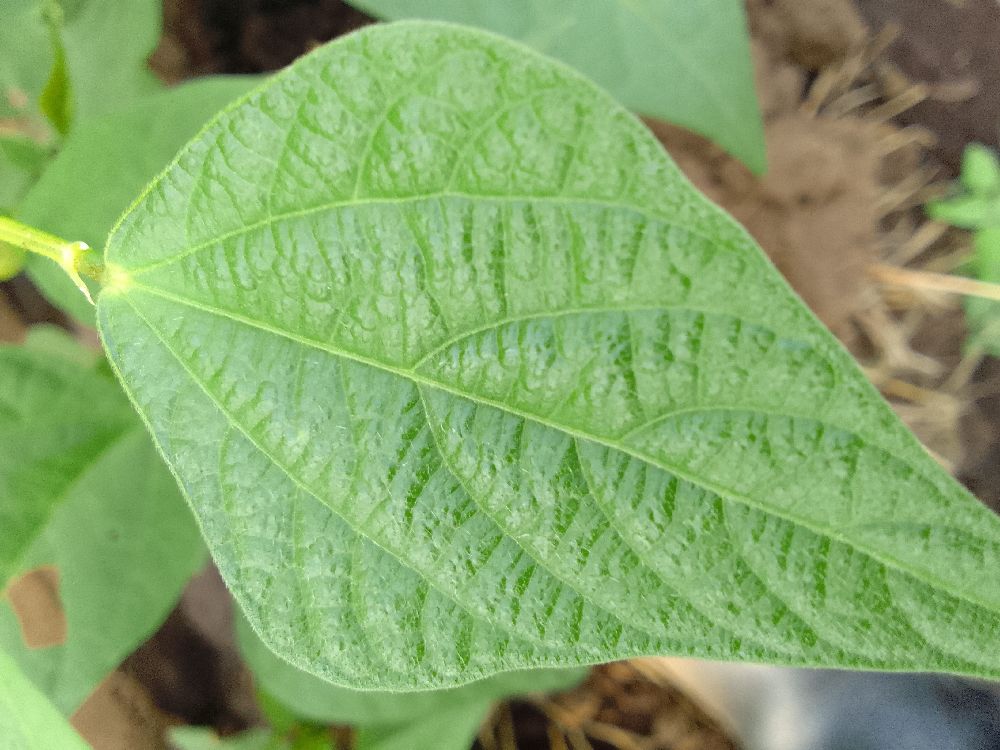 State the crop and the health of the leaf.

common bean, healthy
